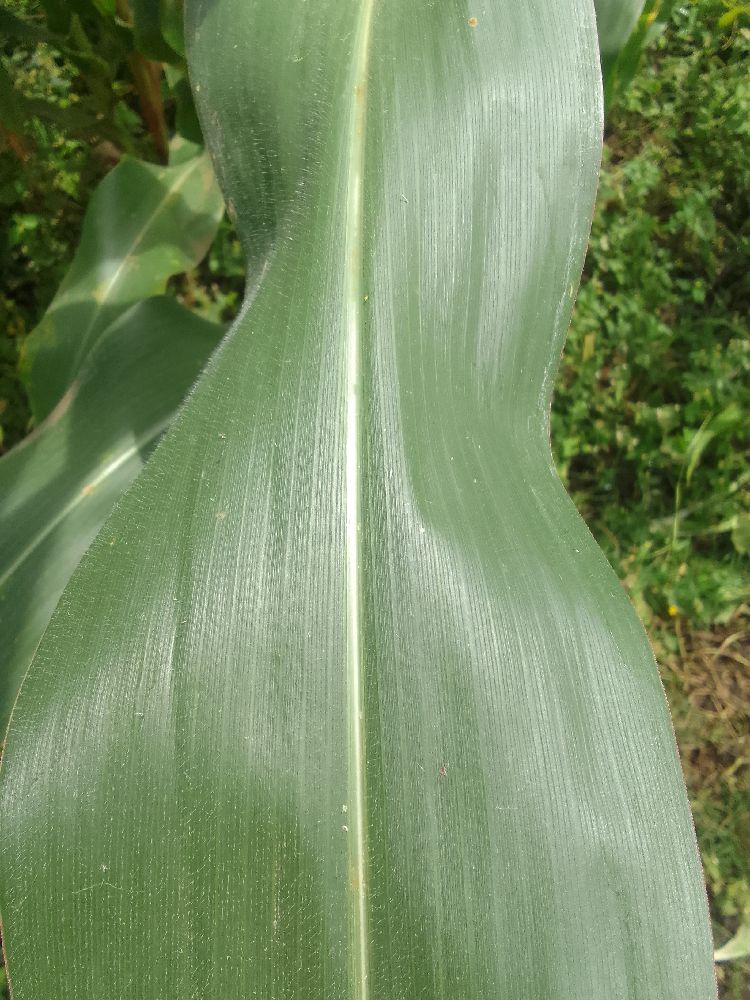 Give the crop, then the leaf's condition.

maize, healthy
